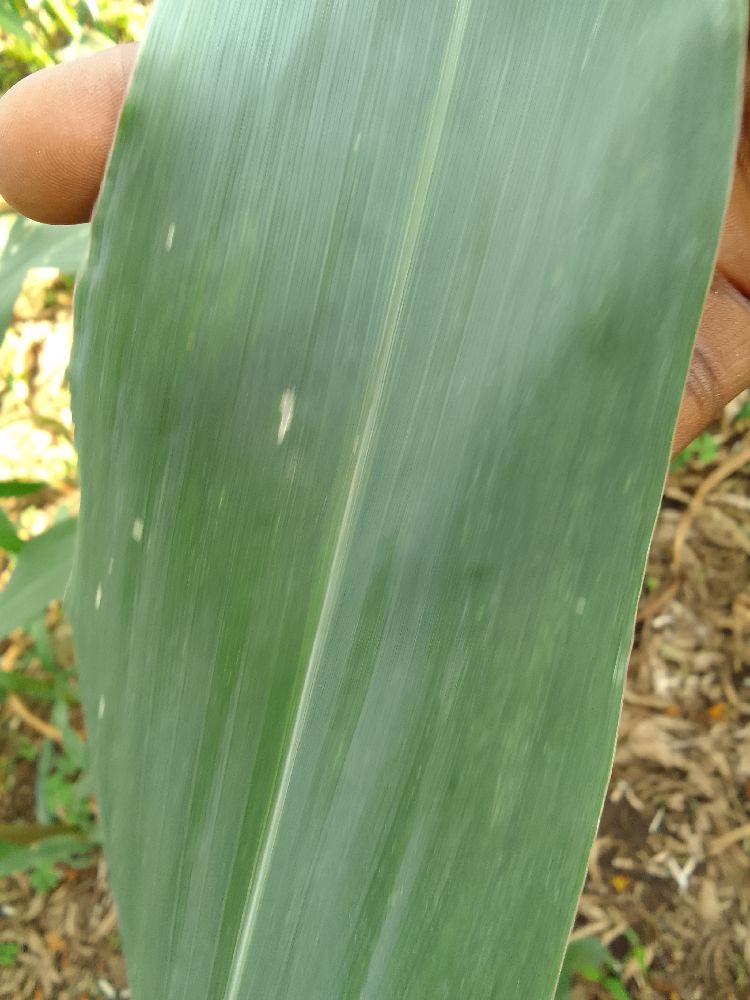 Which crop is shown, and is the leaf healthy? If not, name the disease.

maize, healthy
